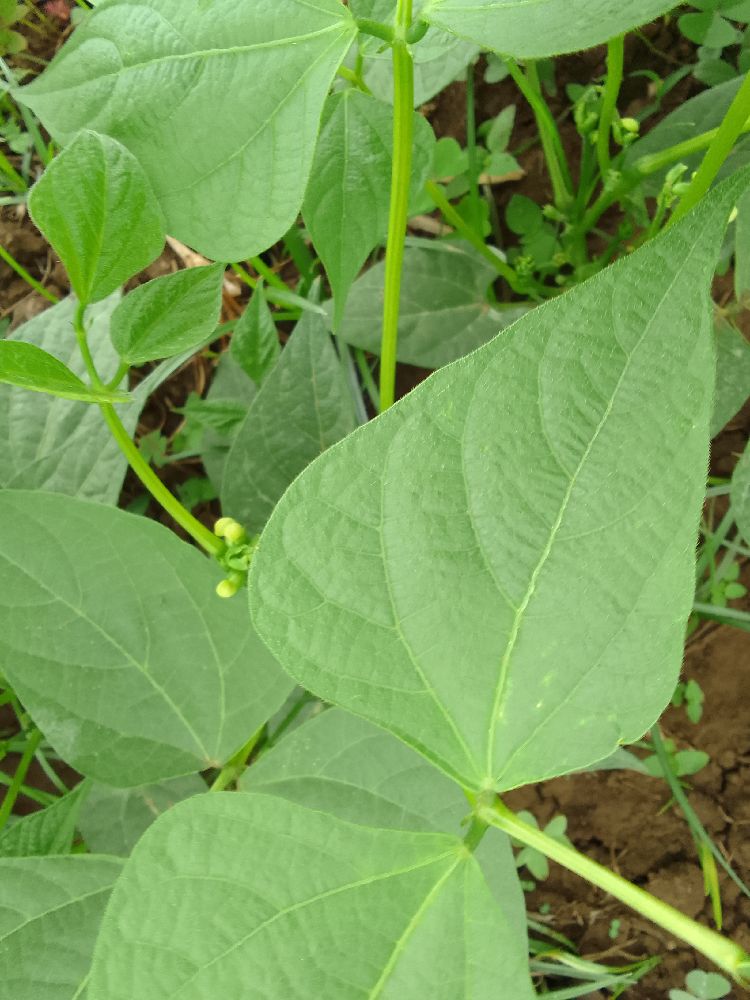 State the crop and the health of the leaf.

common bean, healthy
